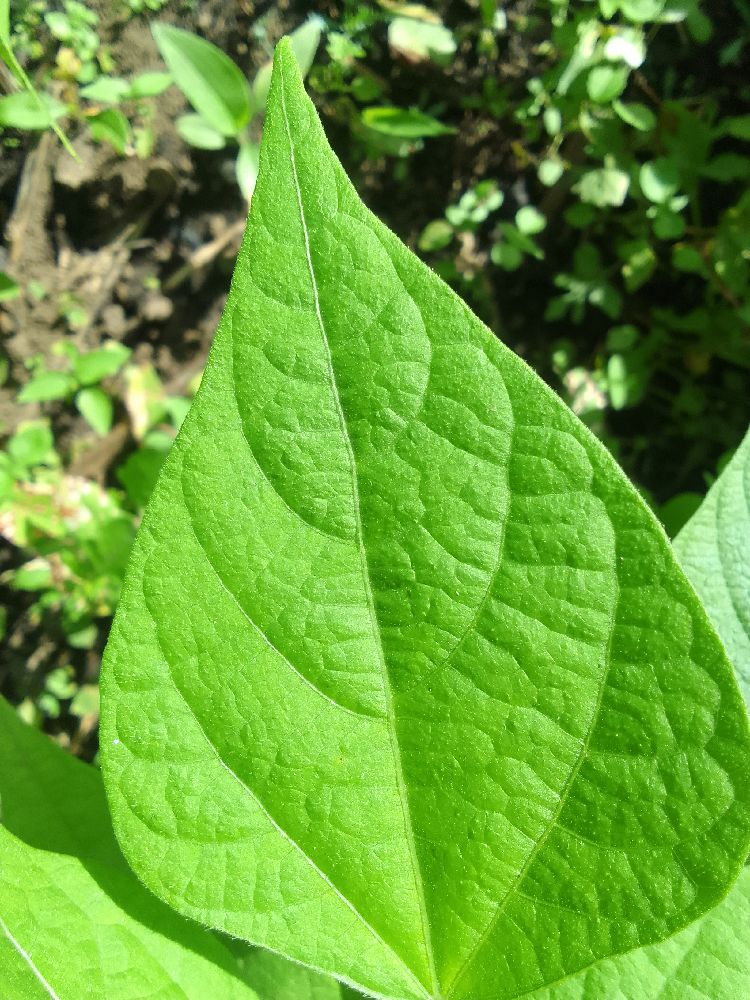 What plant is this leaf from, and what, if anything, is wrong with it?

common bean, healthy
